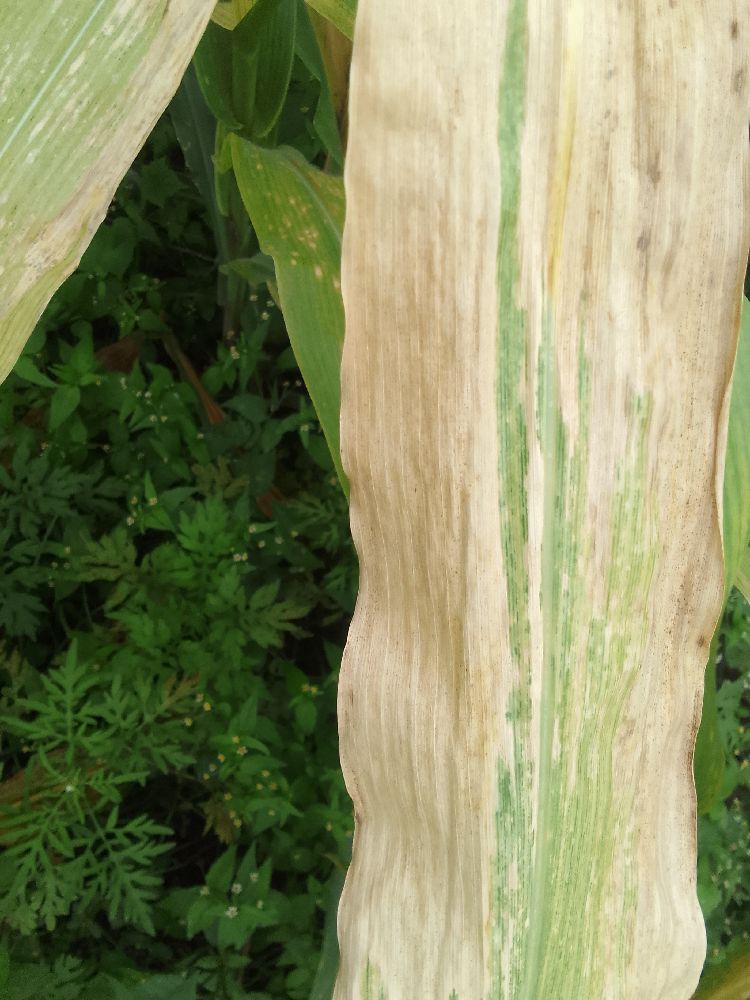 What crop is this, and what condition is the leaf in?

maize, maize lethal necrosis
